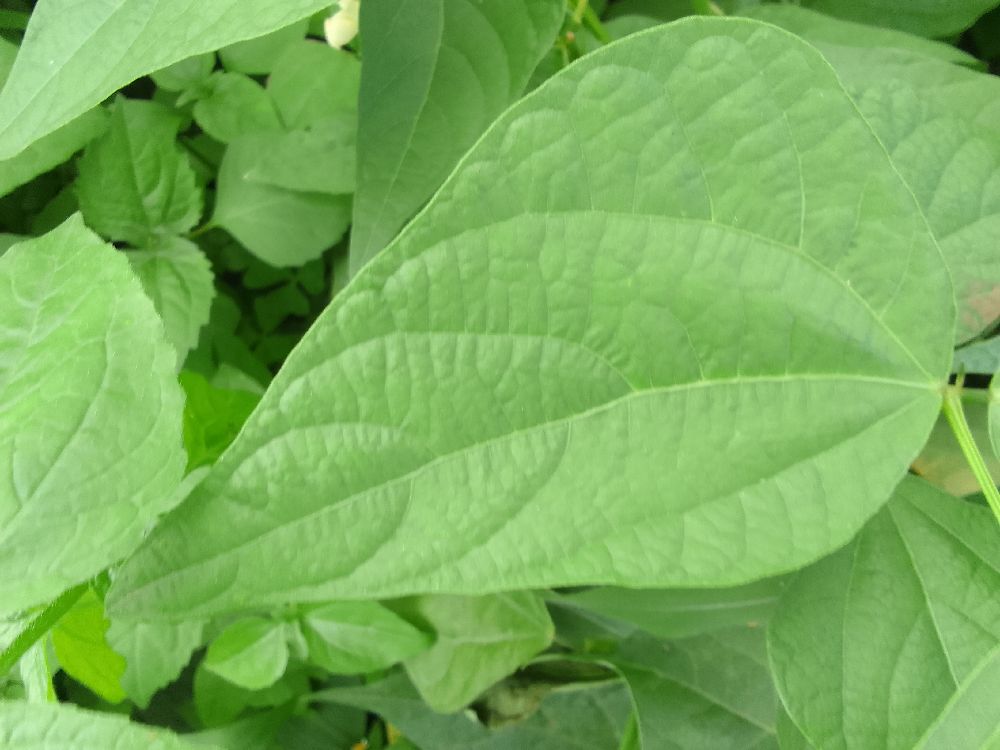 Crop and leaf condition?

common bean, healthy
